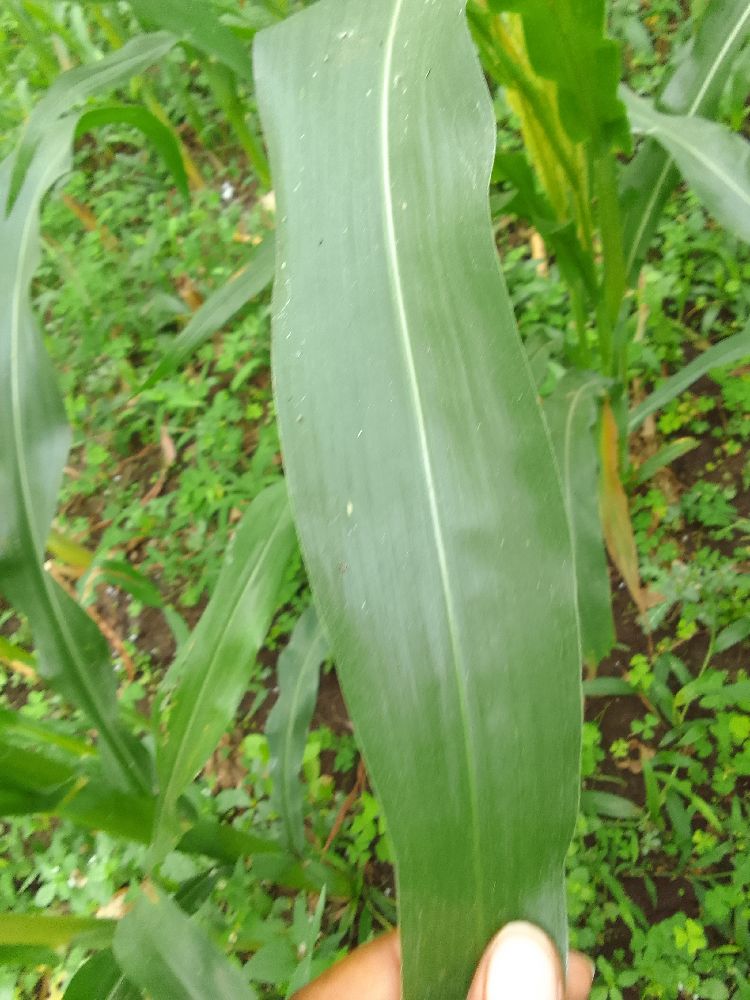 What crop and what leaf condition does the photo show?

maize, healthy
